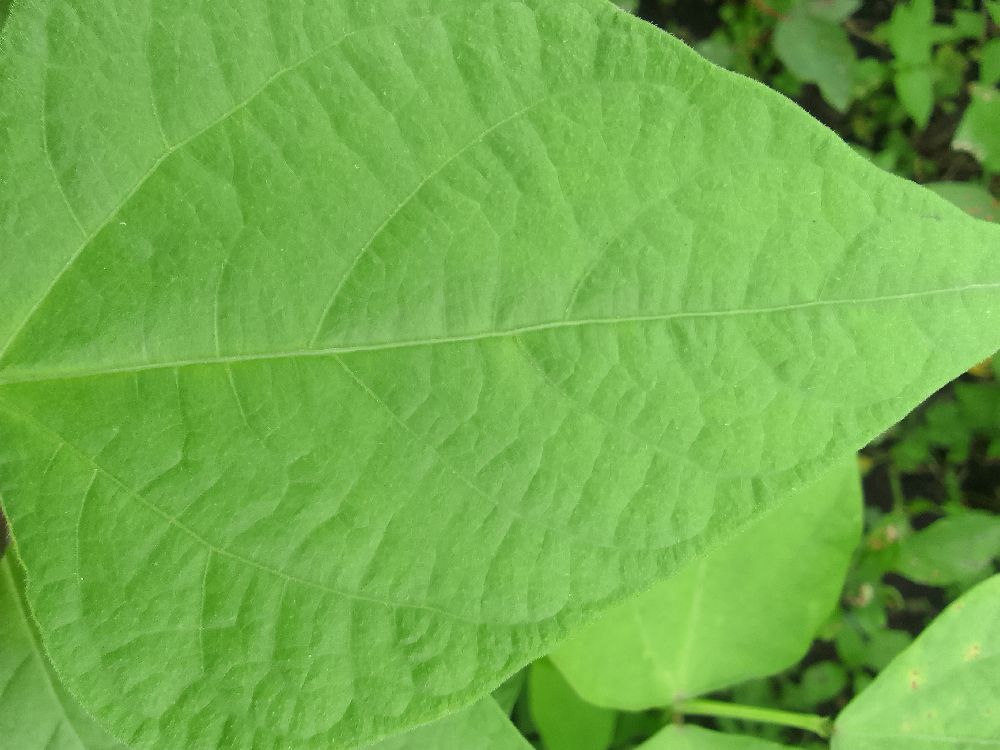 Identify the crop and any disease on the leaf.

common bean, healthy
